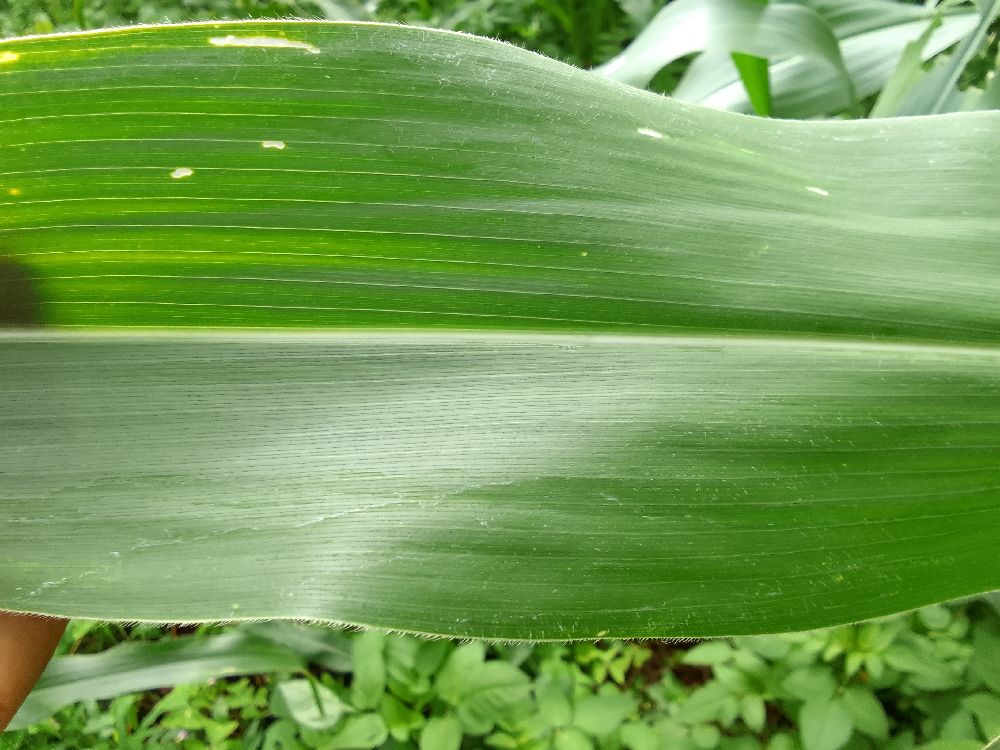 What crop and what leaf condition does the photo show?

maize, healthy
